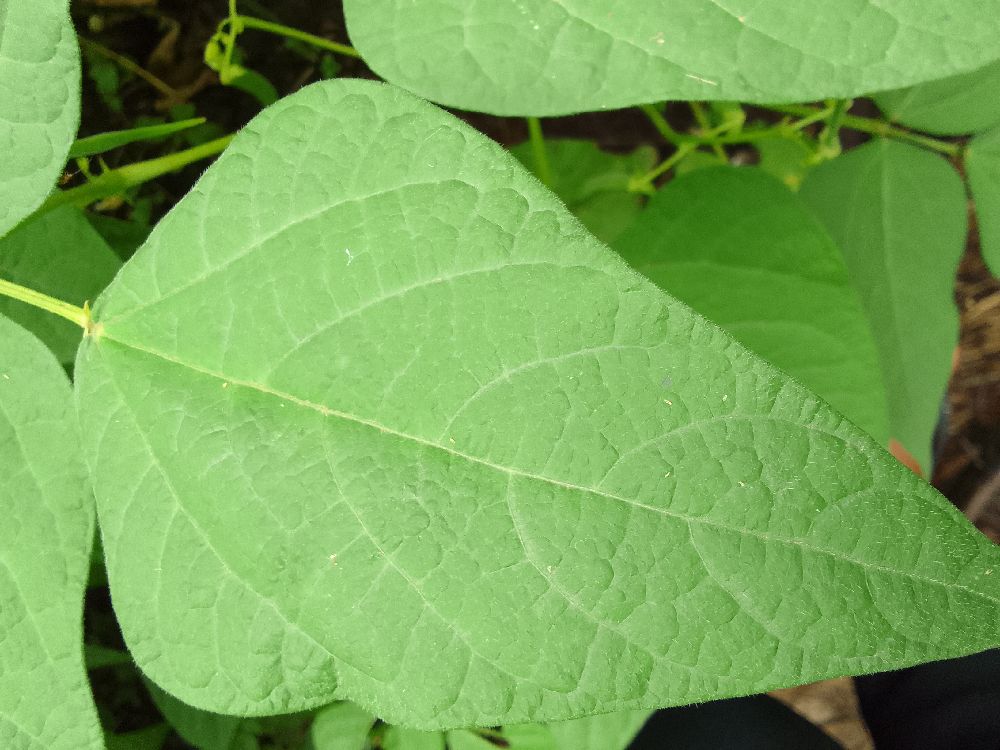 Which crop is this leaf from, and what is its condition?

common bean, healthy
